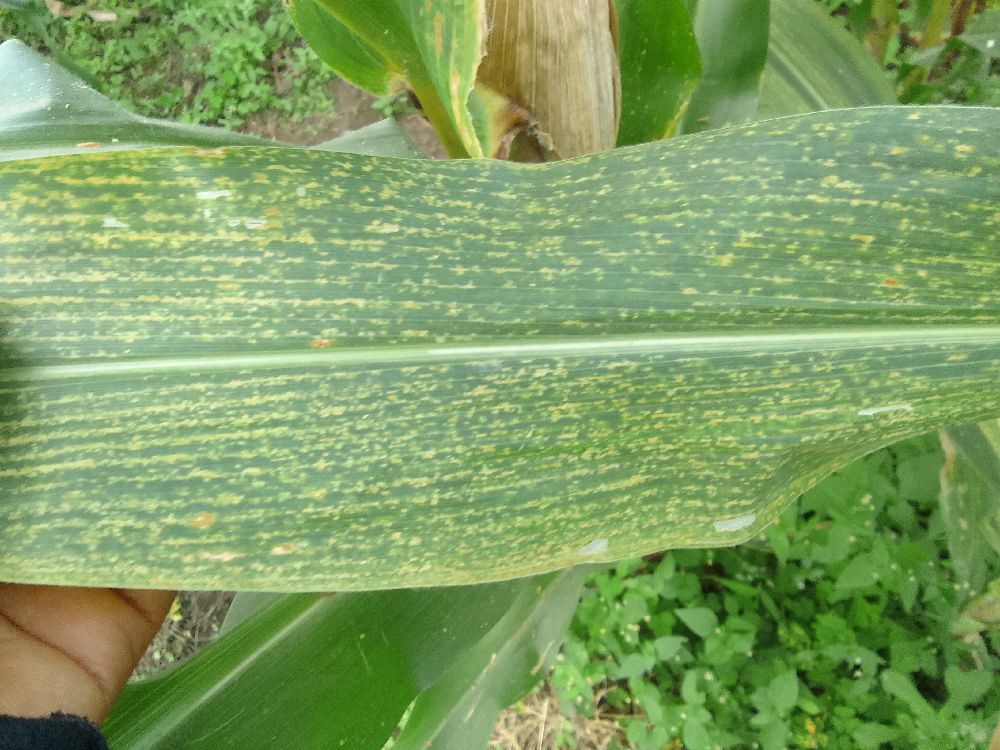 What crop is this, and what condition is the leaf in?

maize, maize lethal necrosis
